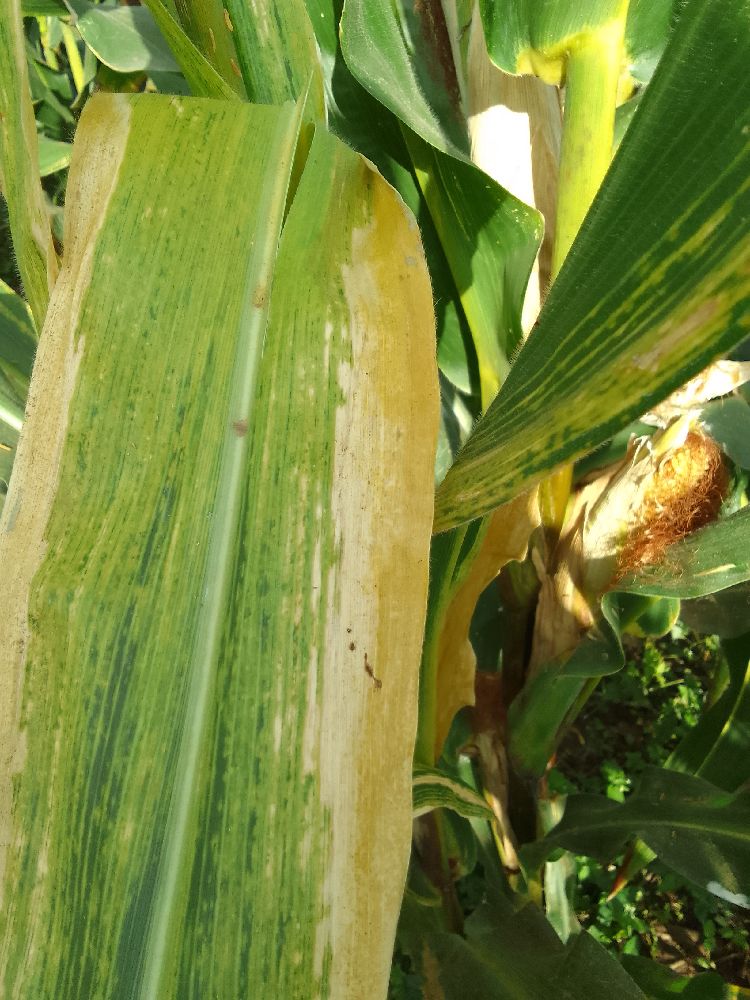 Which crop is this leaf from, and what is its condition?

maize, maize lethal necrosis
